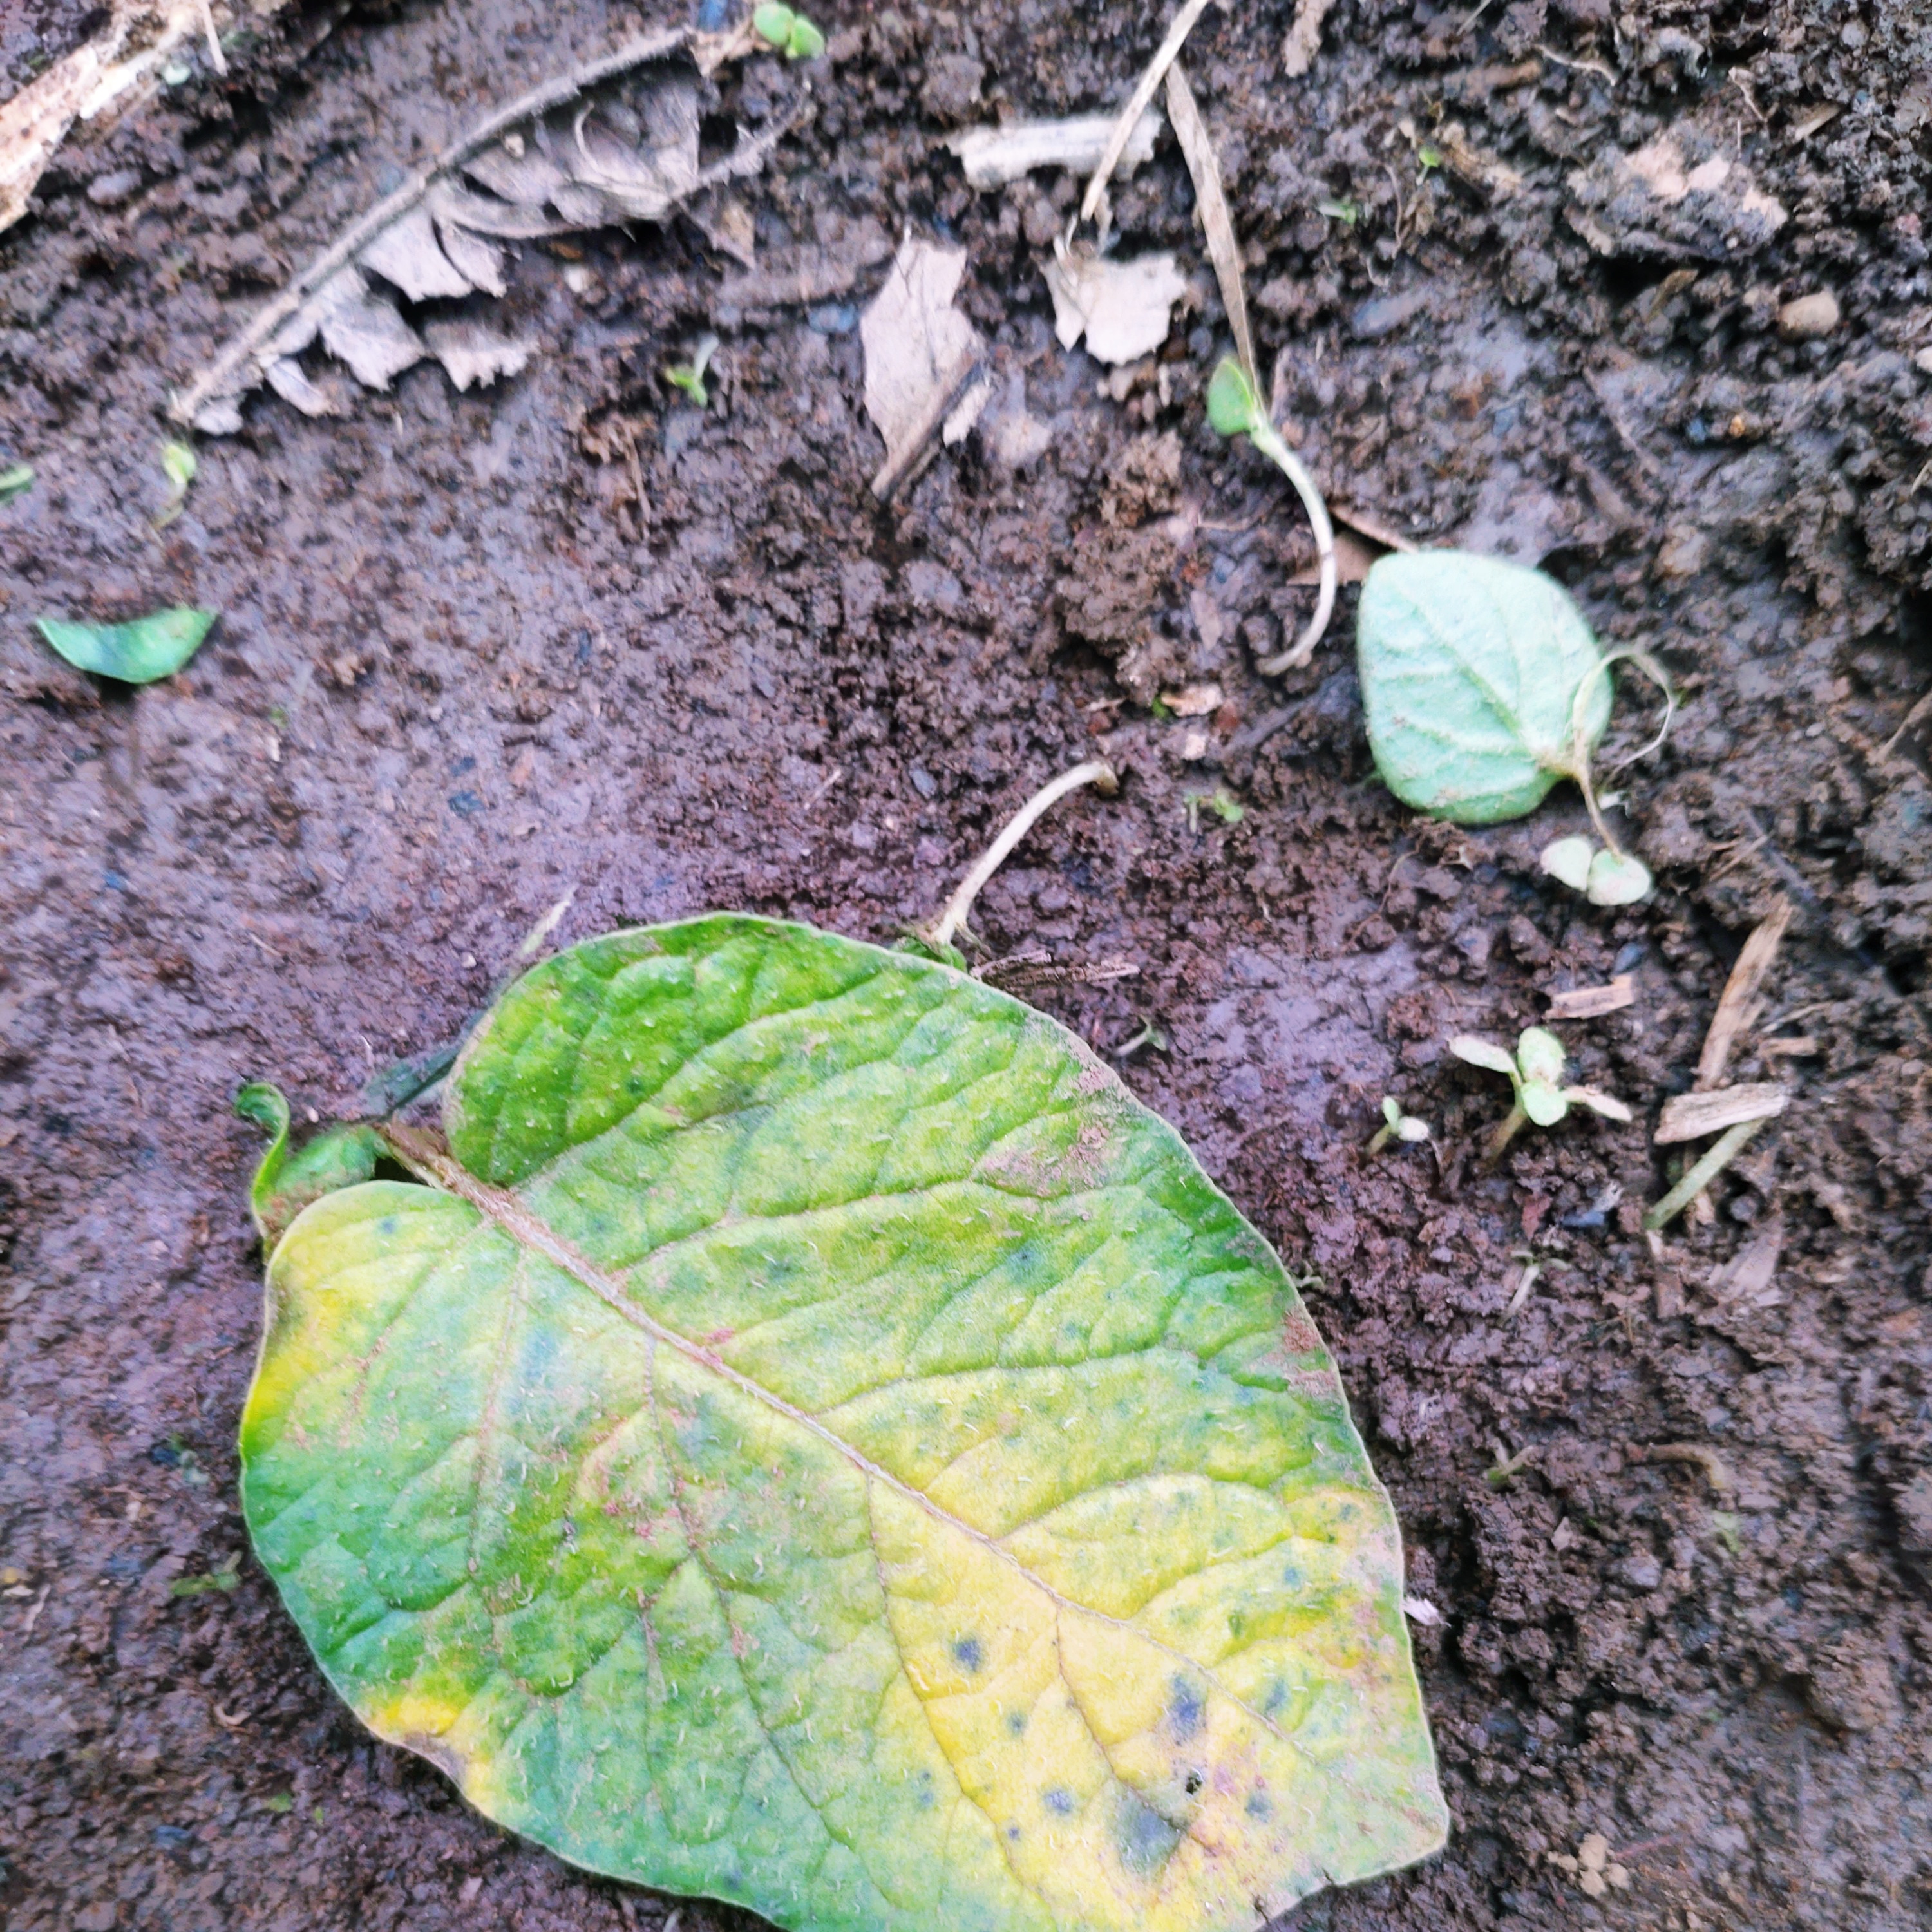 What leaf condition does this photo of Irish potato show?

late blight
